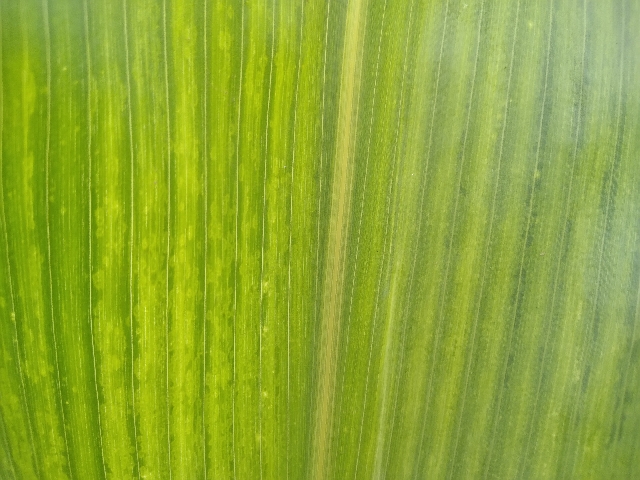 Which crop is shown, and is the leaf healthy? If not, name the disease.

maize, maize lethal necrosis
